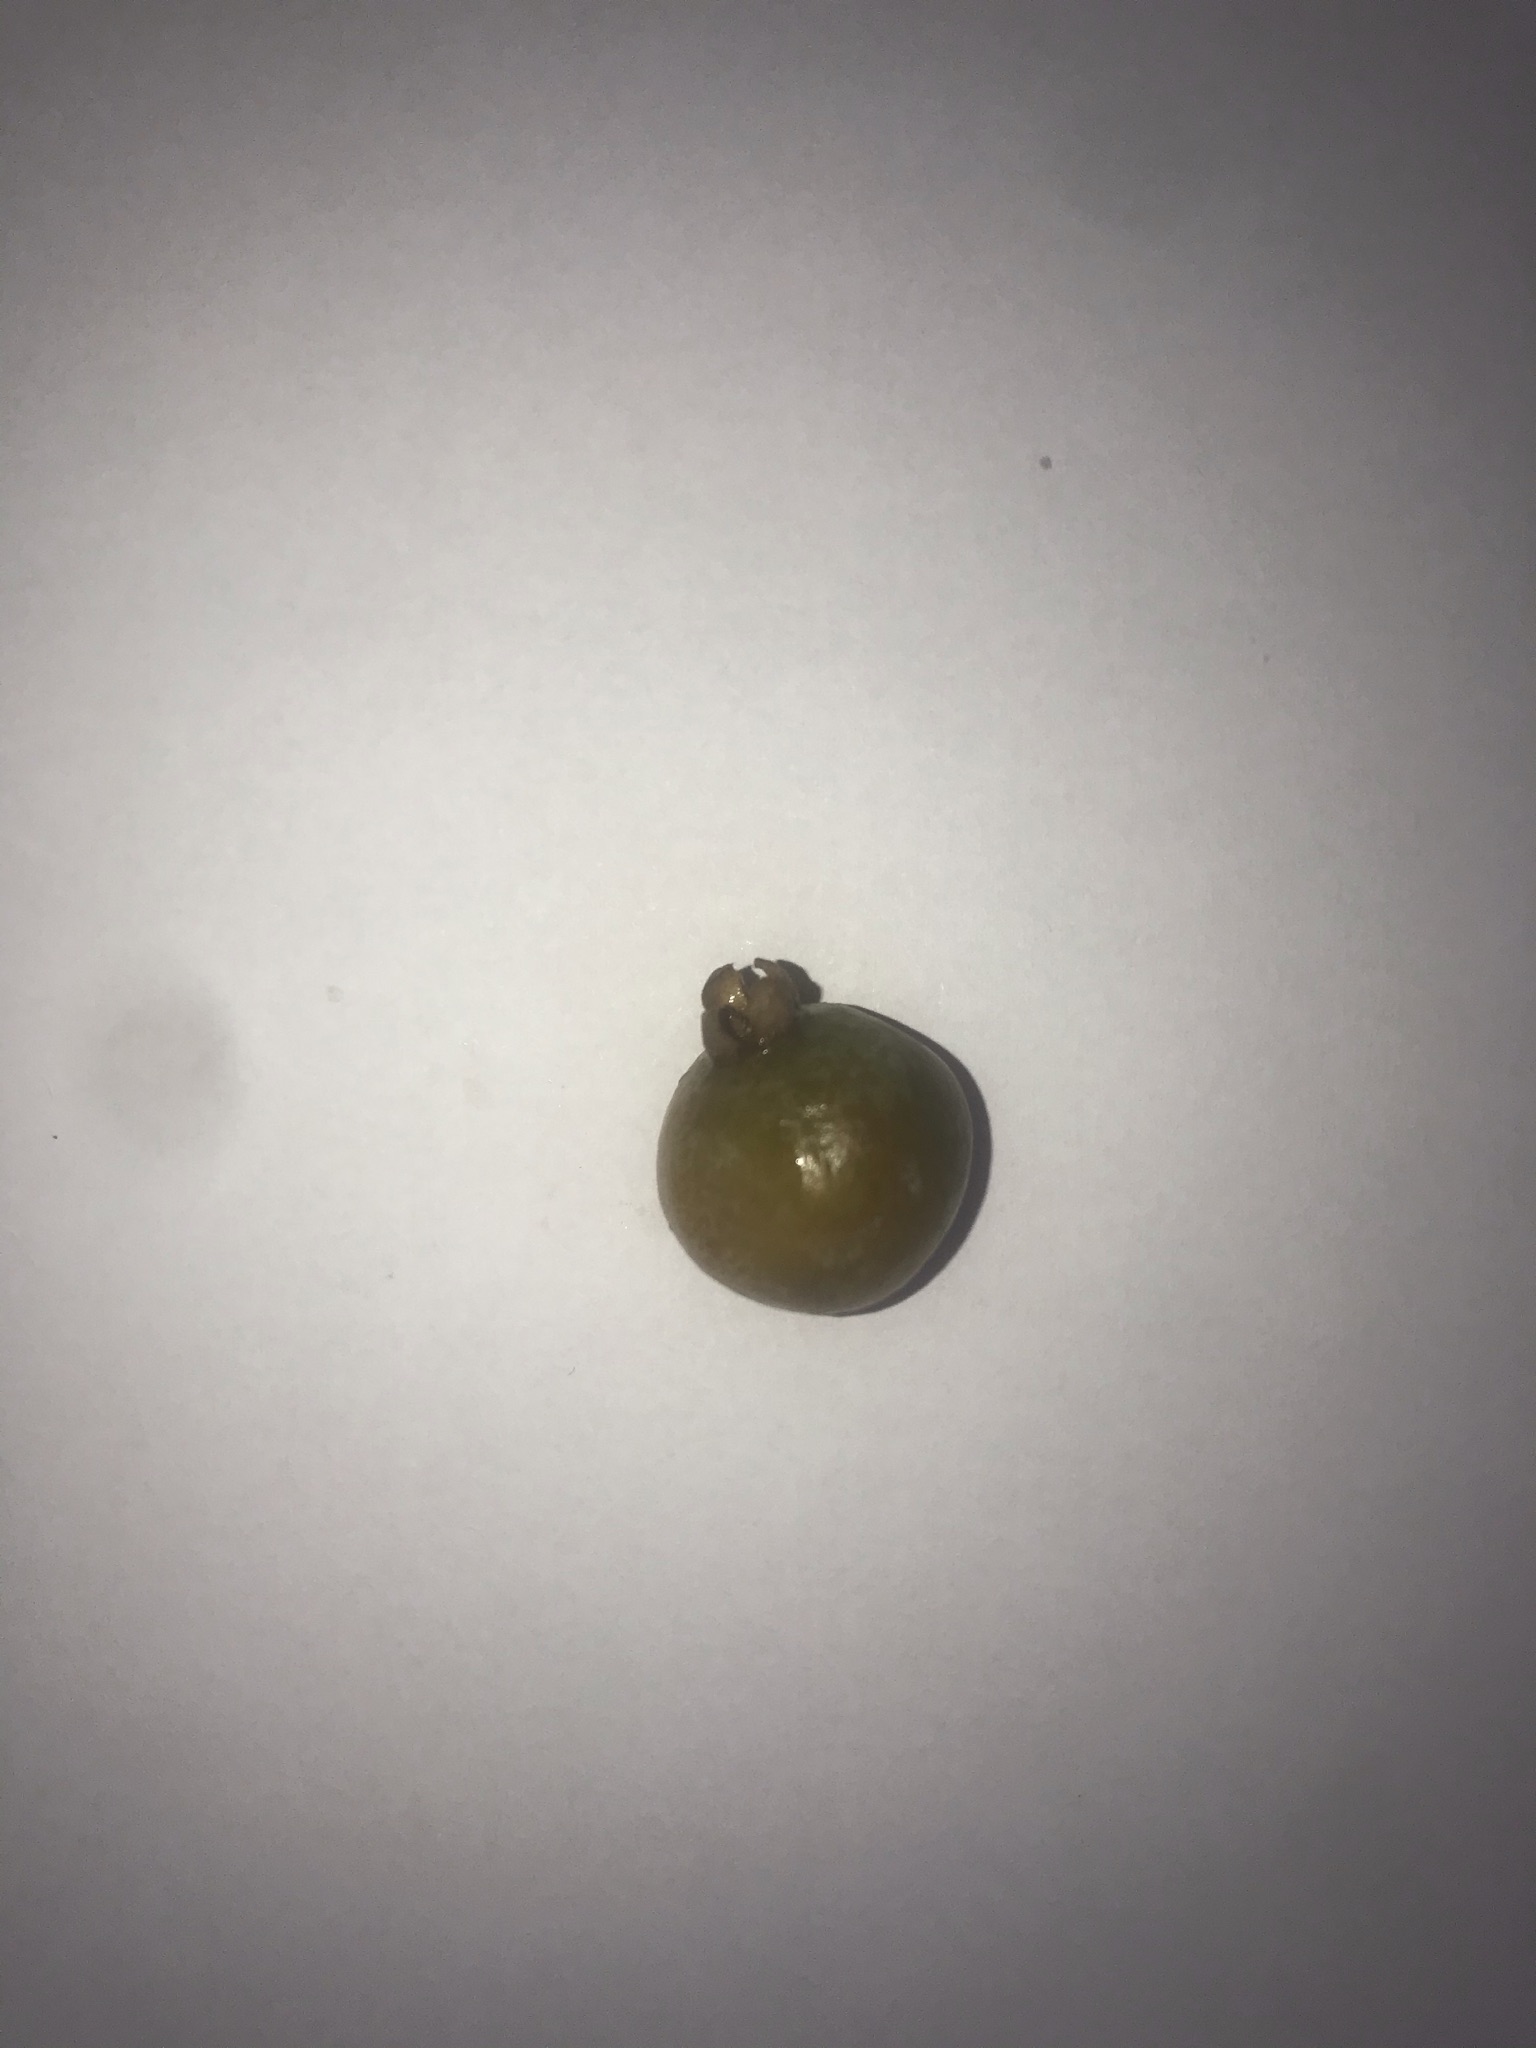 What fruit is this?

gabiroba
